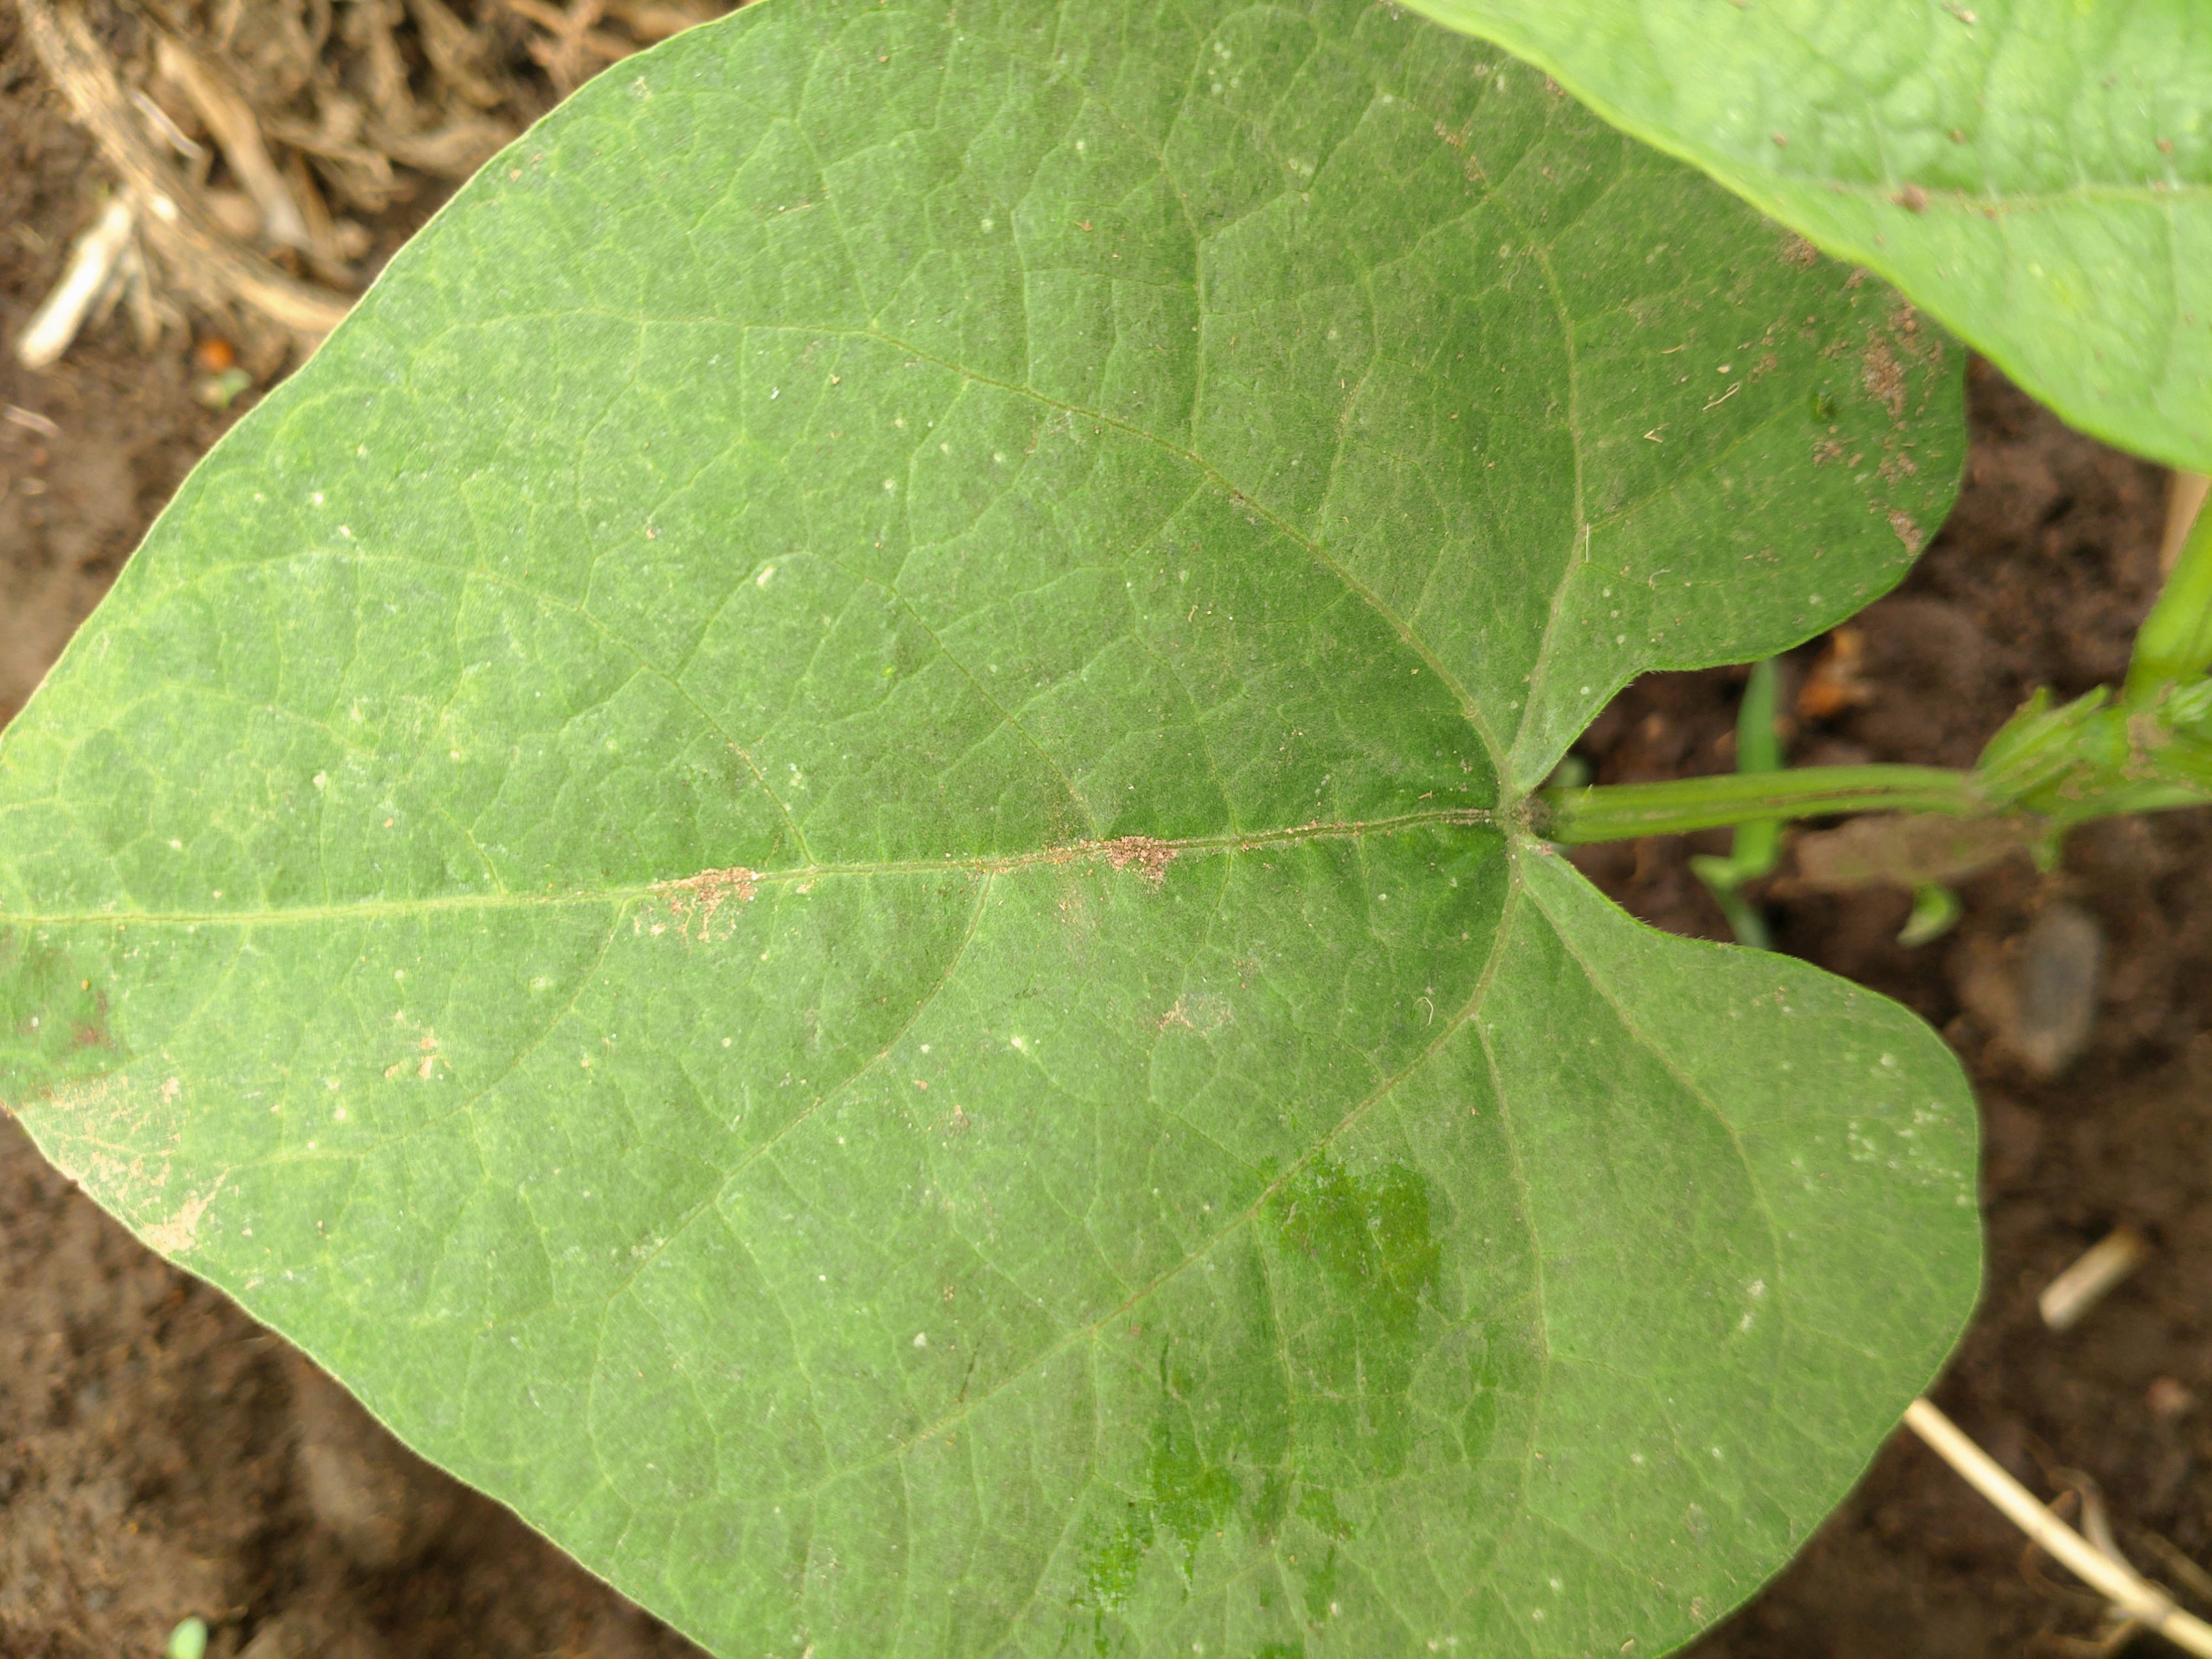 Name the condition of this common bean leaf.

healthy
